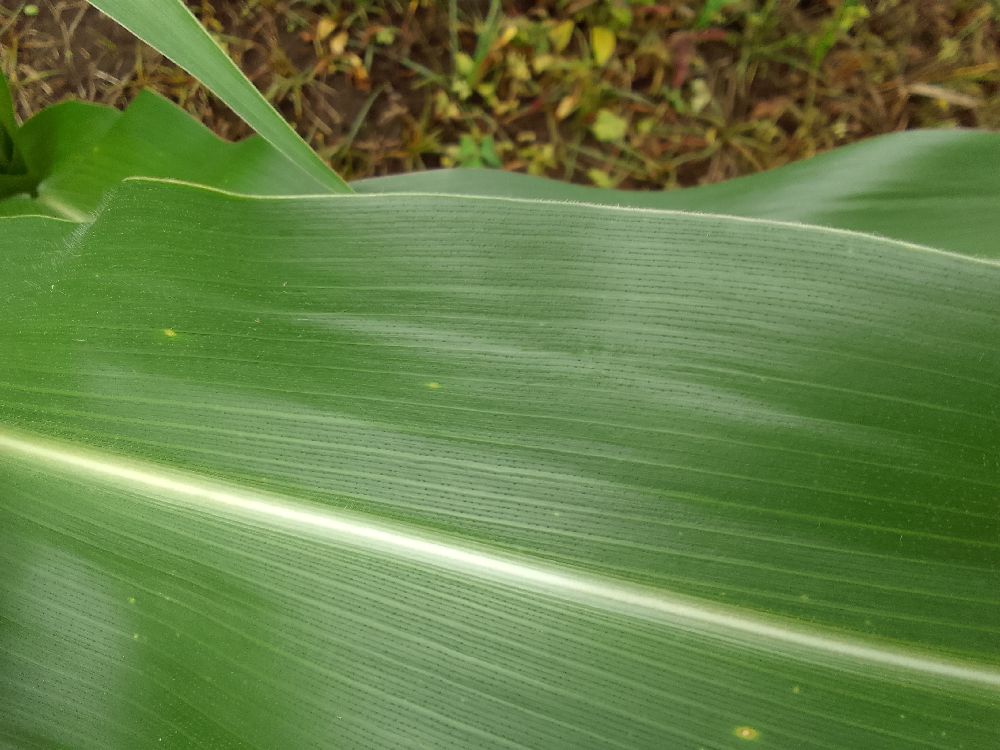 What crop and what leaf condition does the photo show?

maize, healthy
